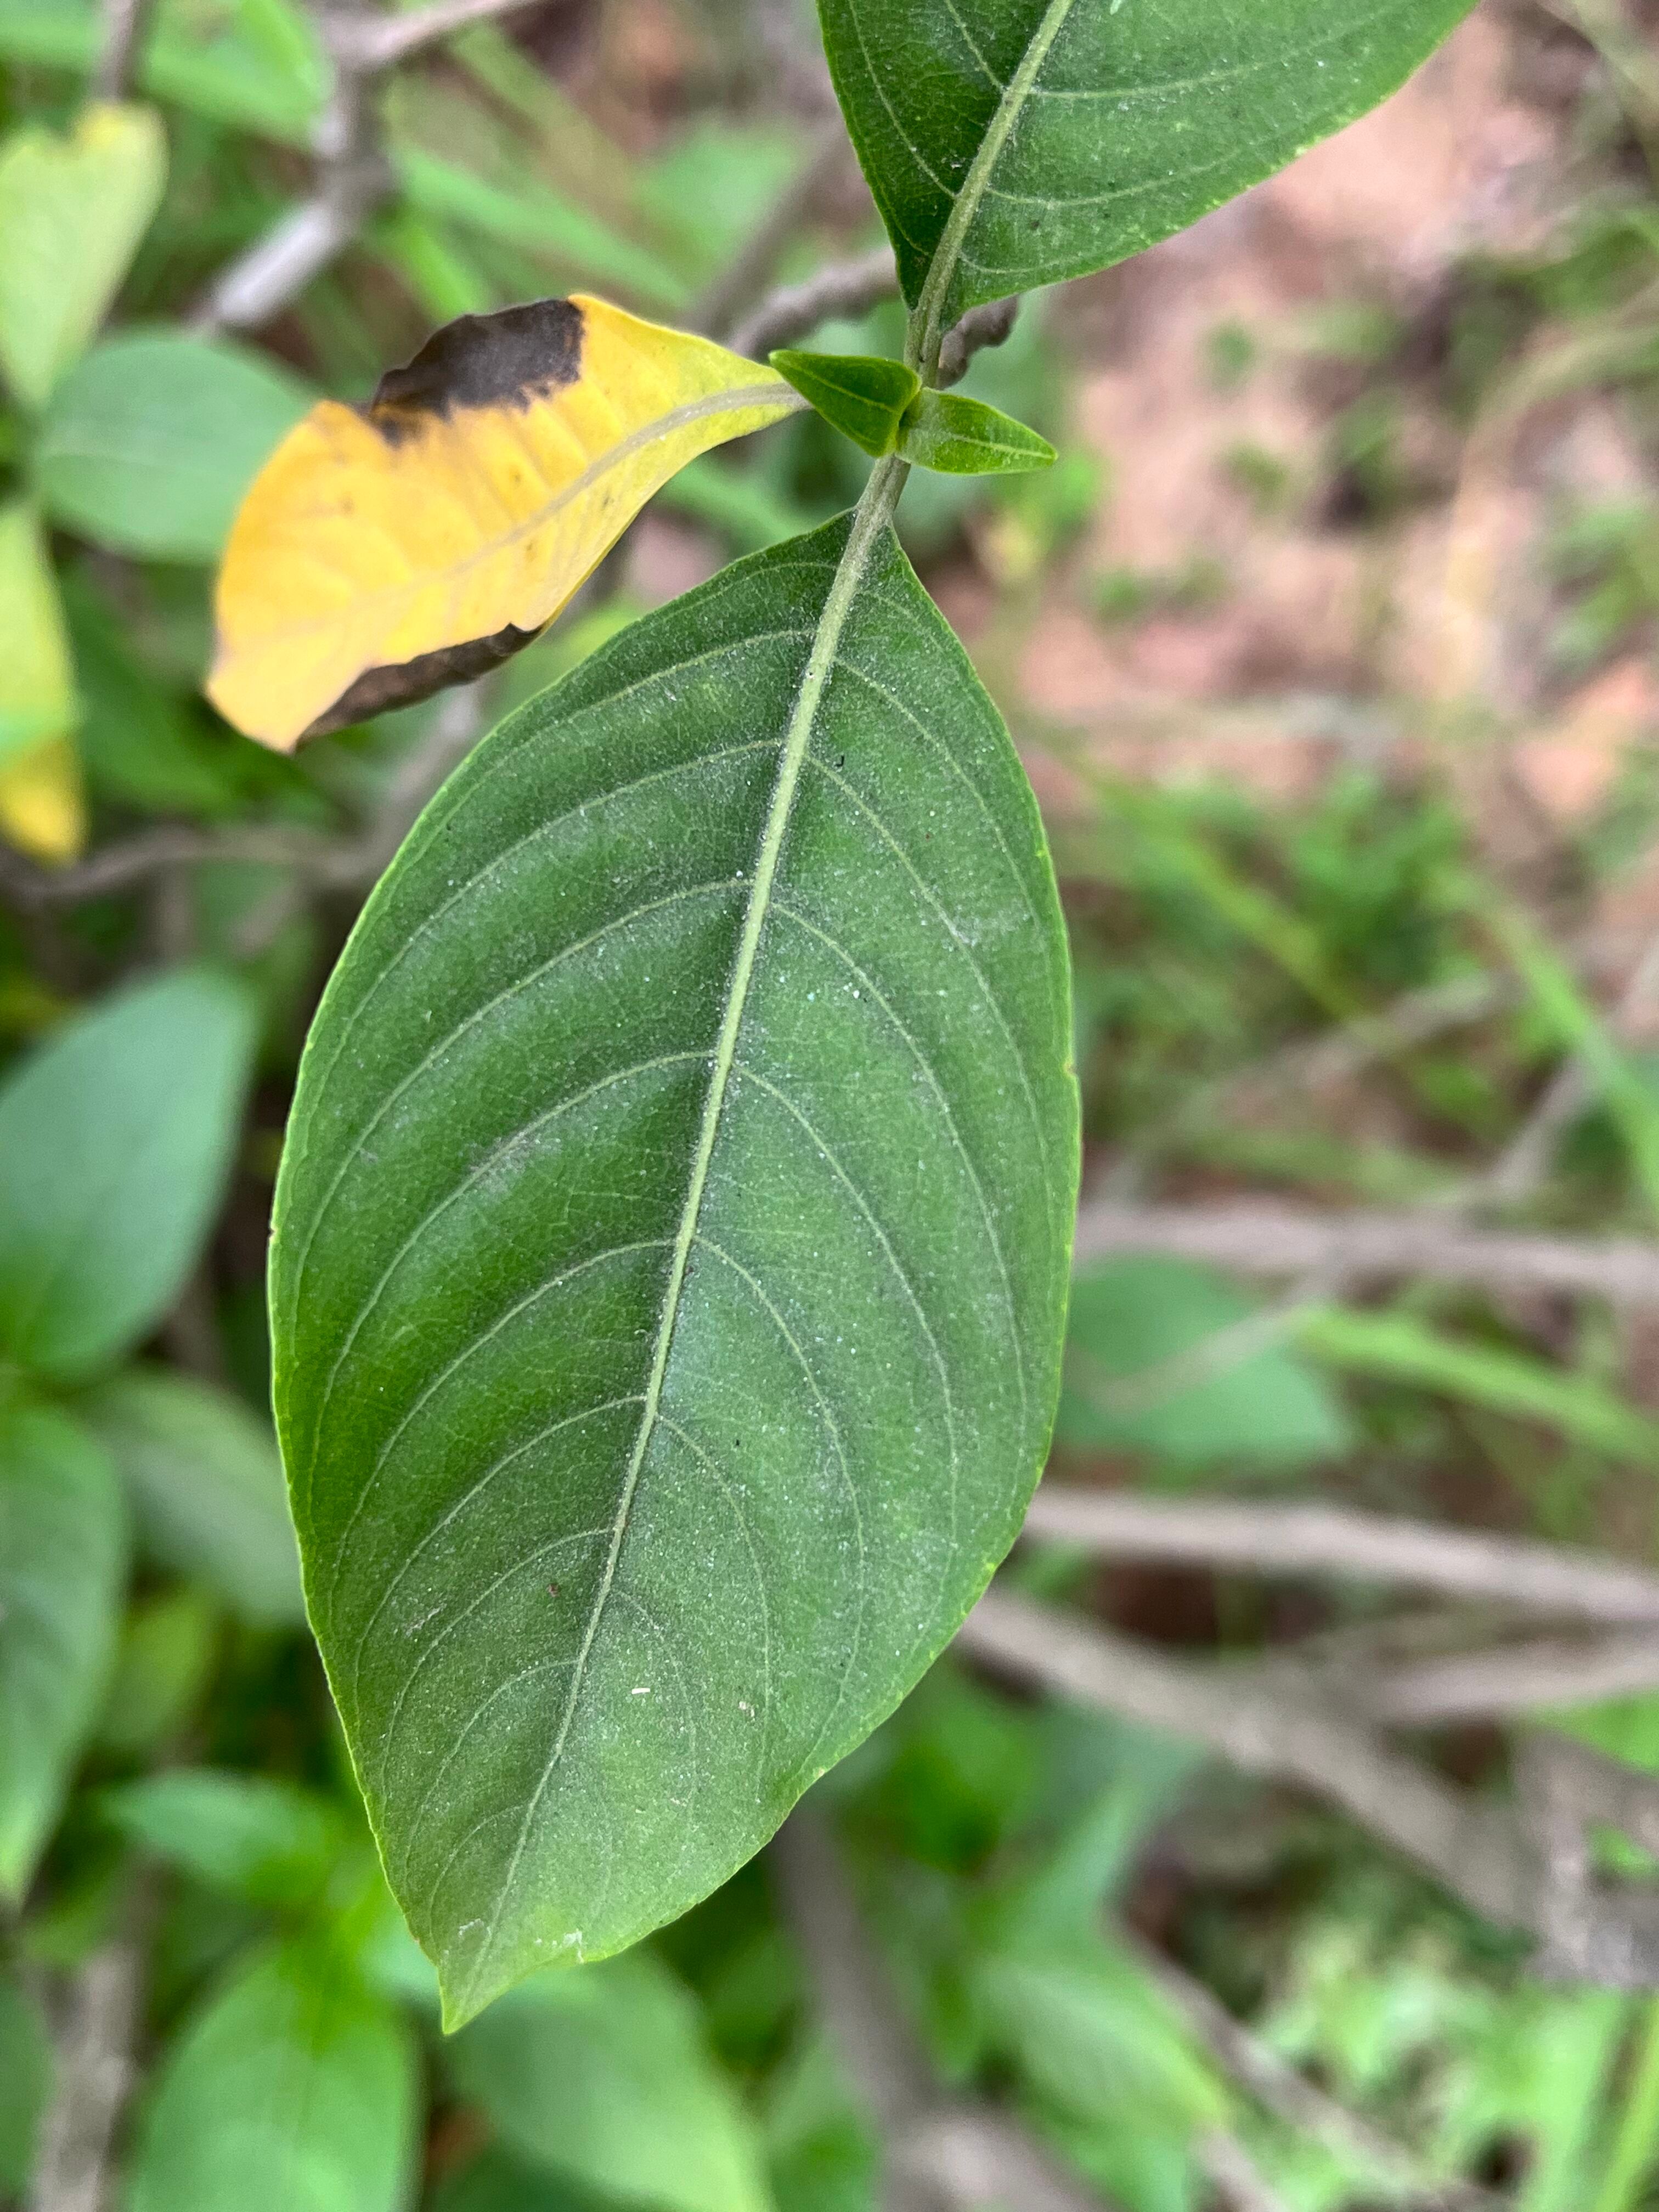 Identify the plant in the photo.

vasaka
